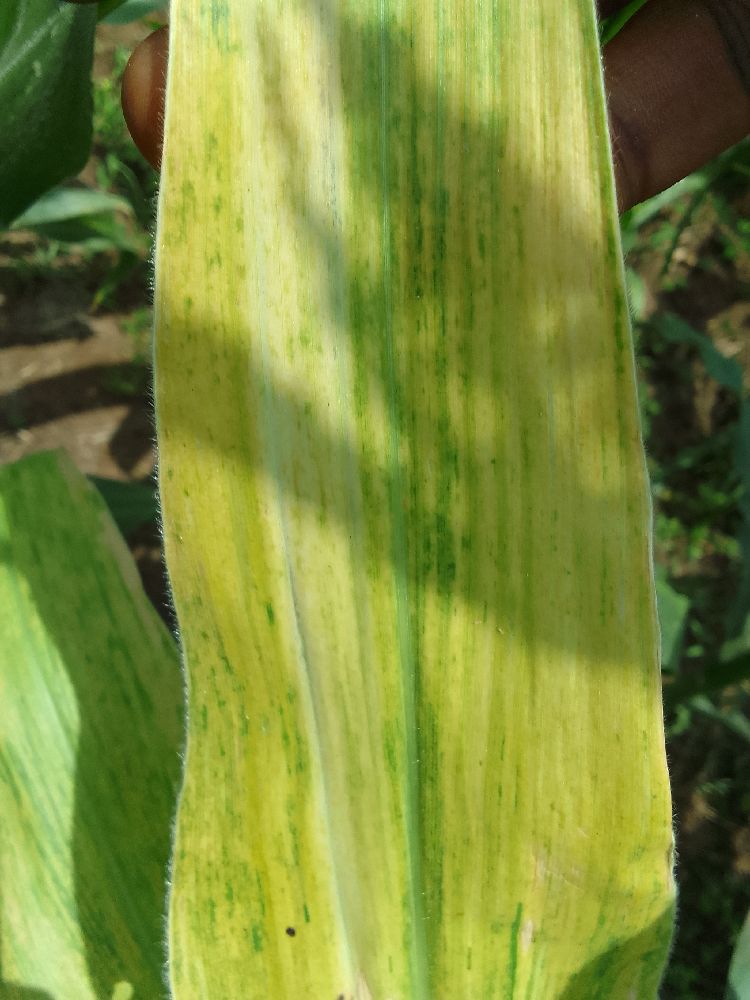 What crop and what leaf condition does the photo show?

maize, maize lethal necrosis
